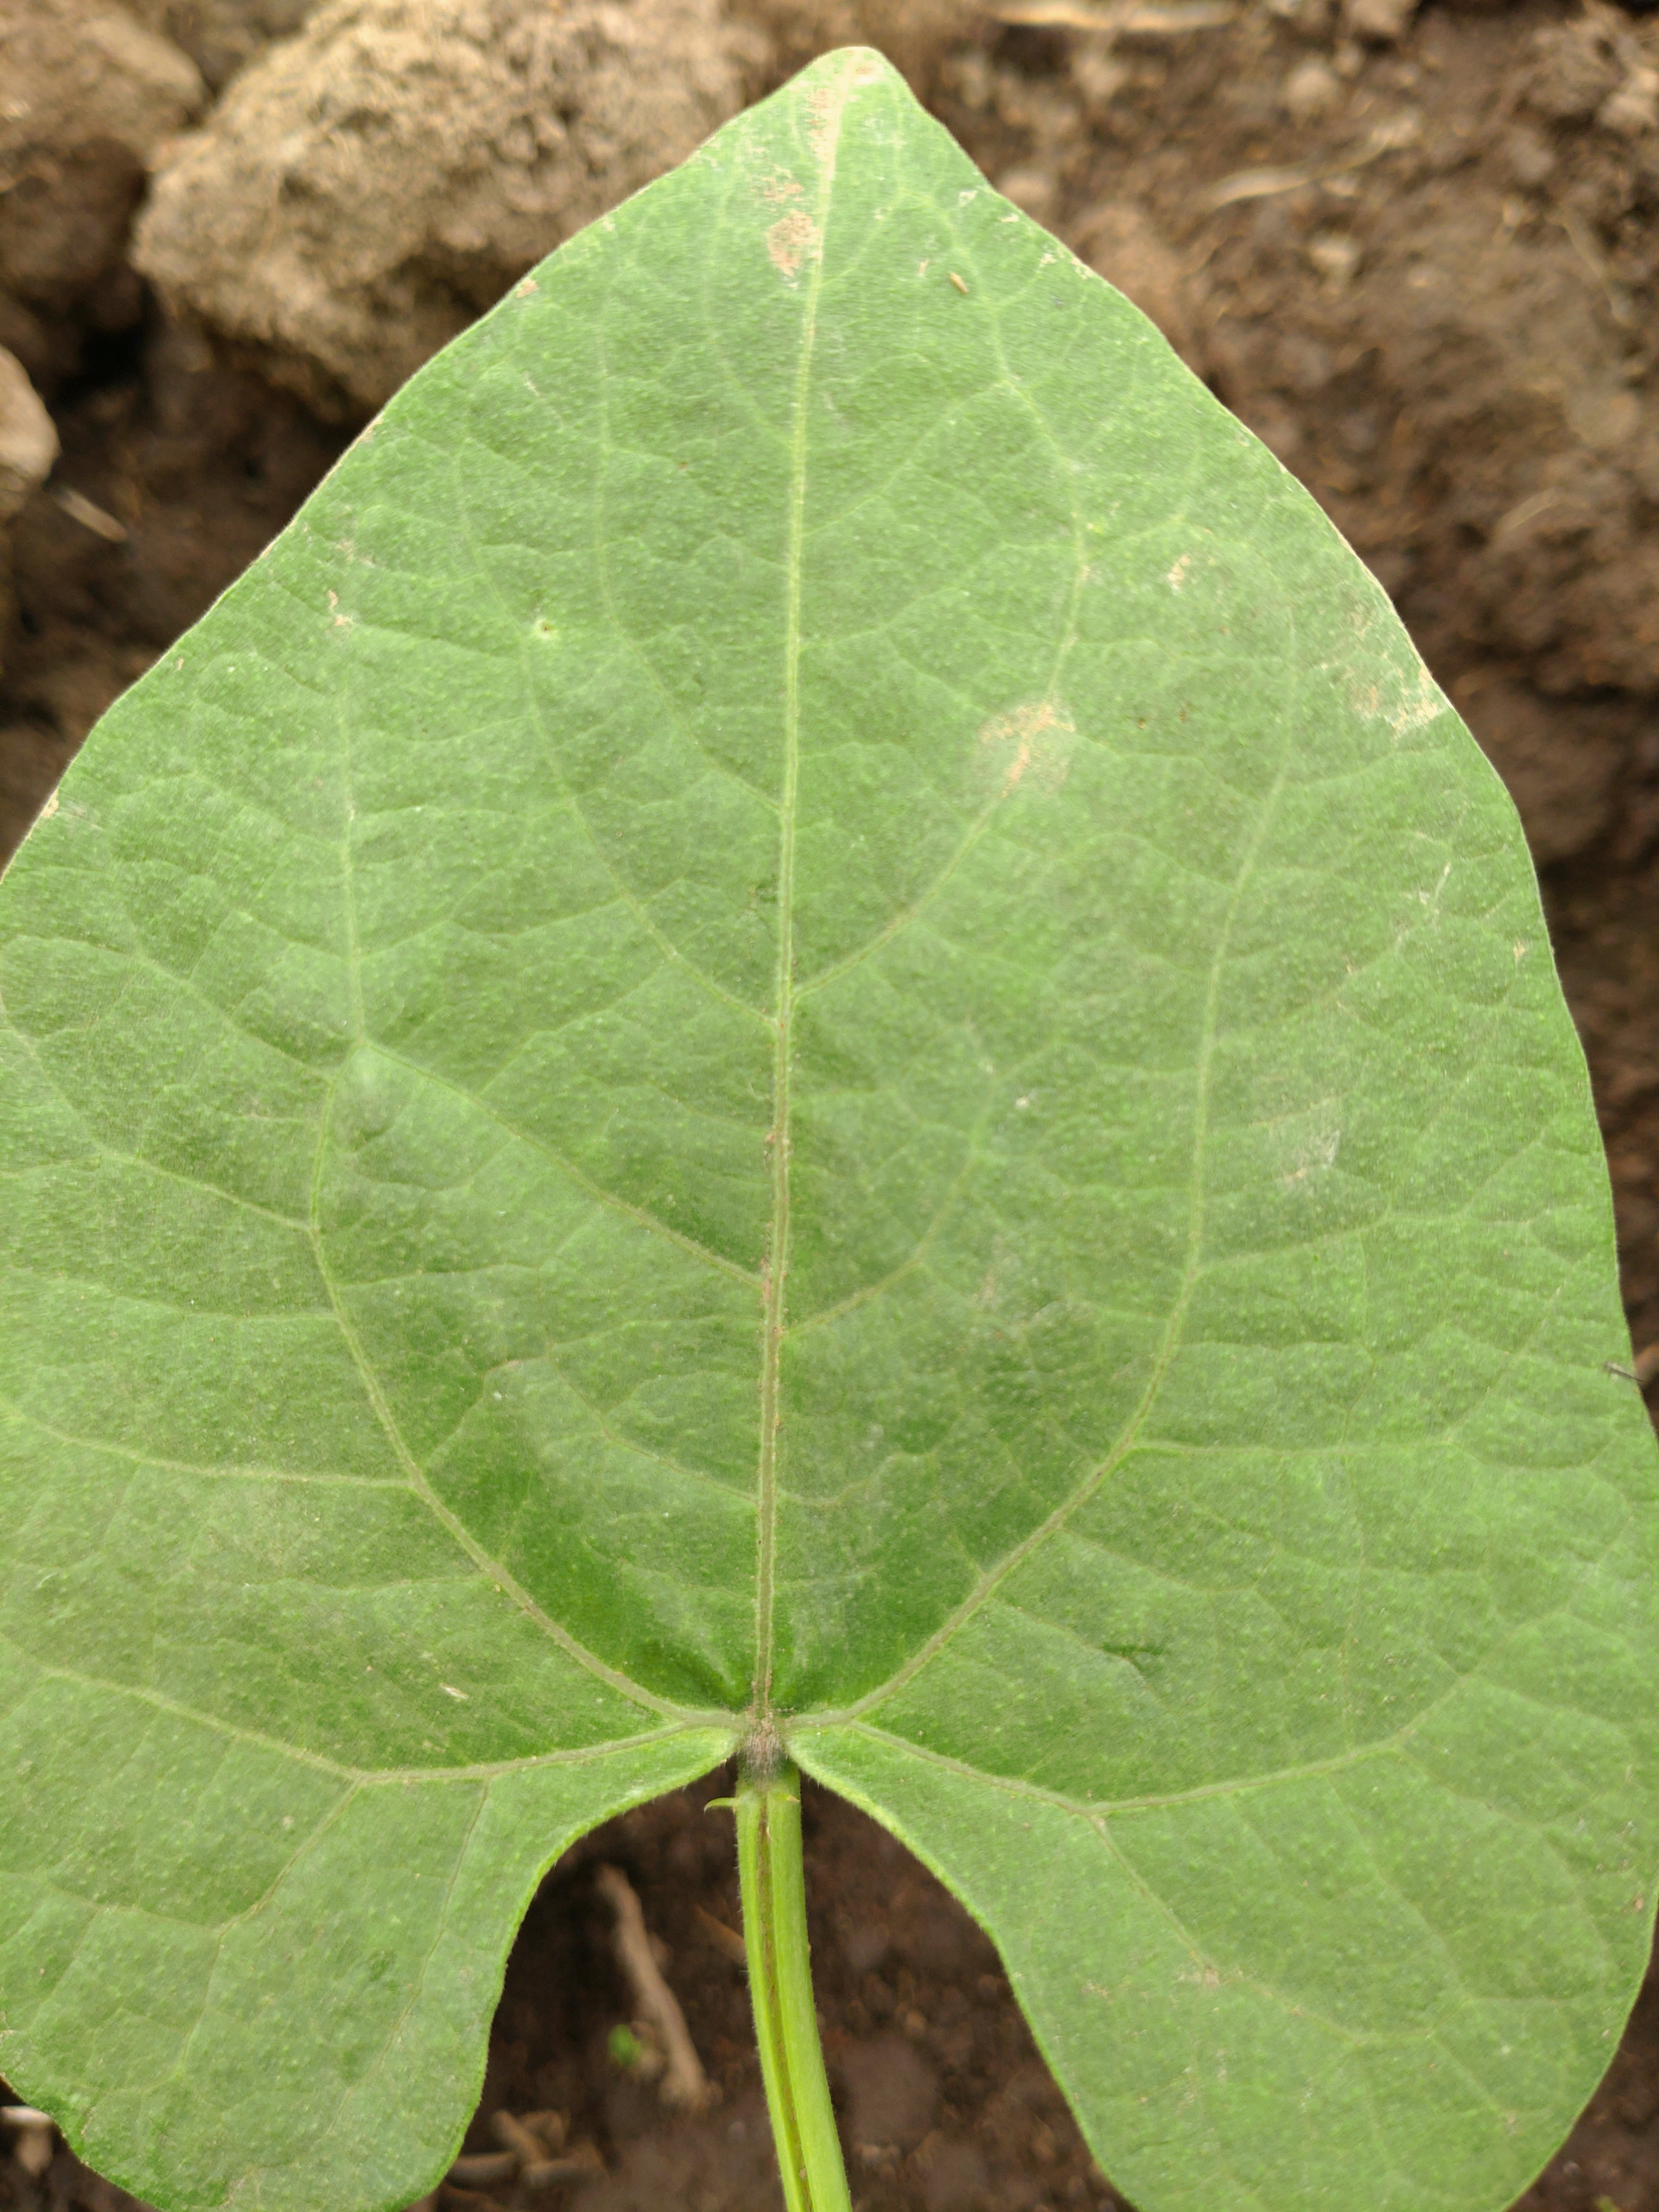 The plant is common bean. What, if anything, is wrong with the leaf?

healthy
